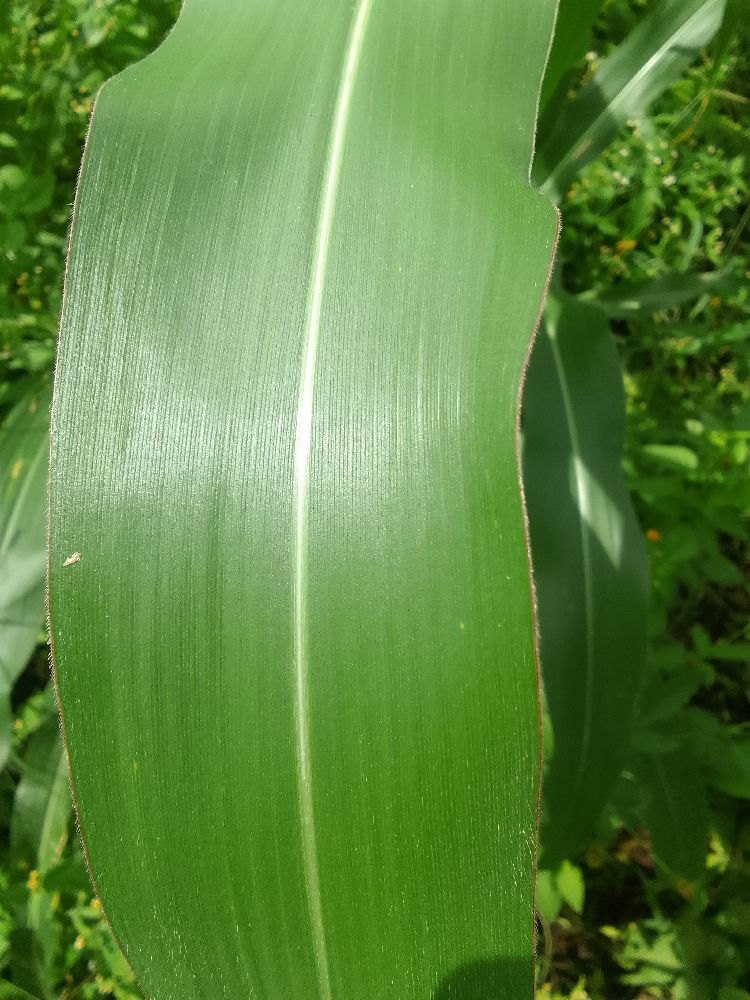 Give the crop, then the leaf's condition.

maize, healthy
